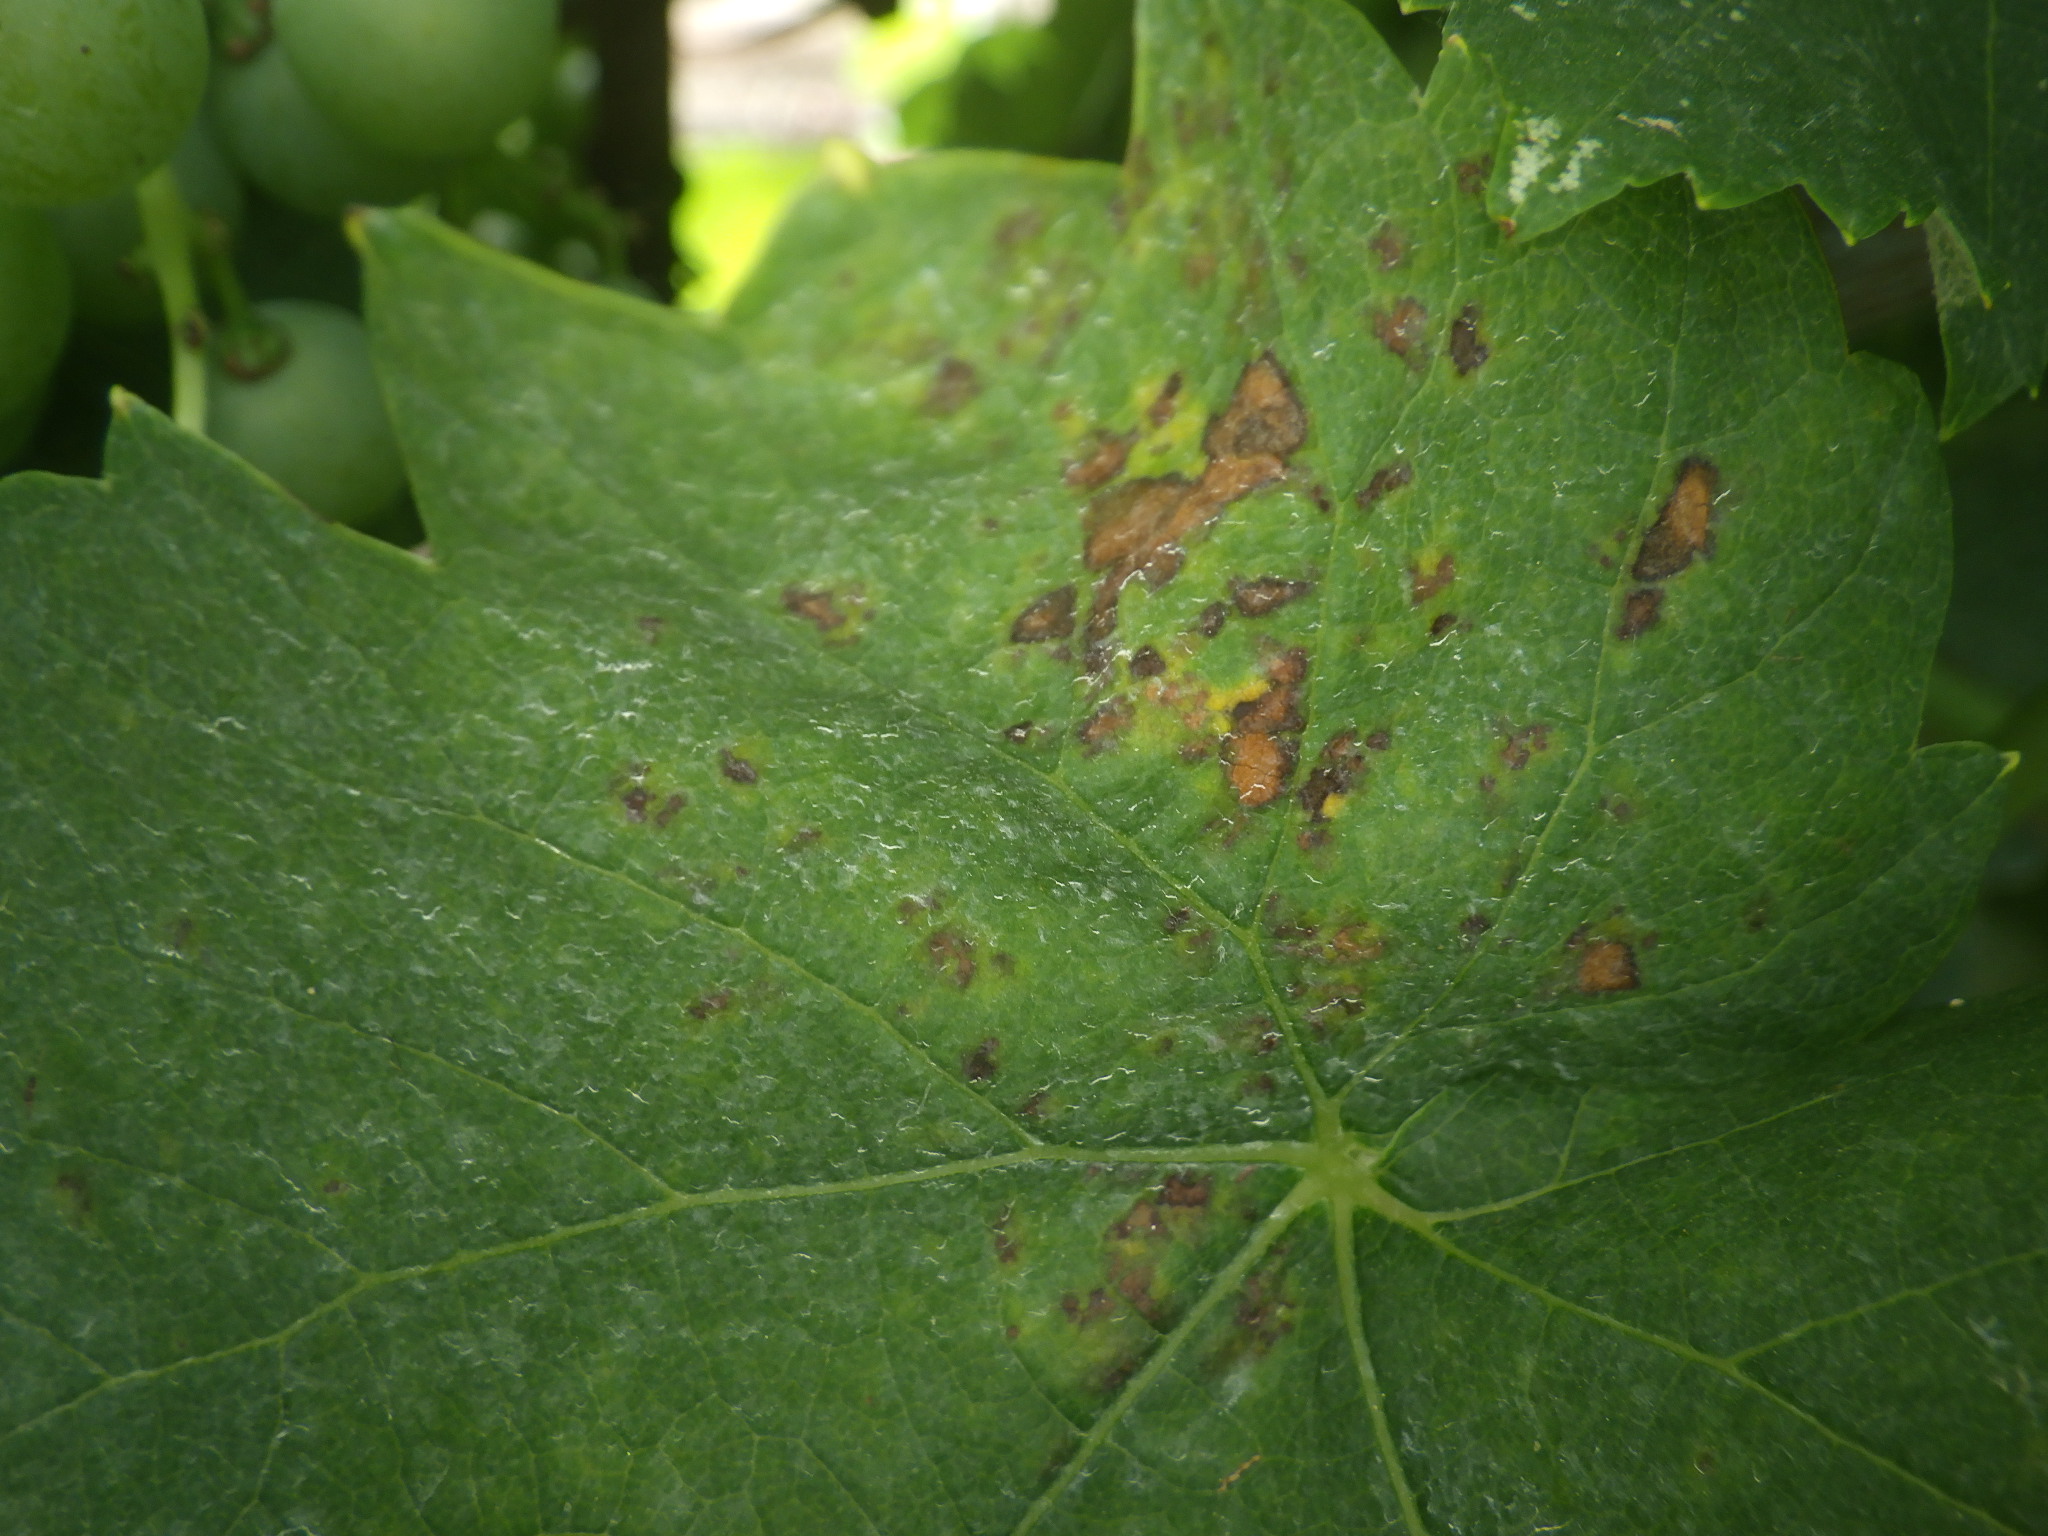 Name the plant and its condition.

grapevine, black rot
